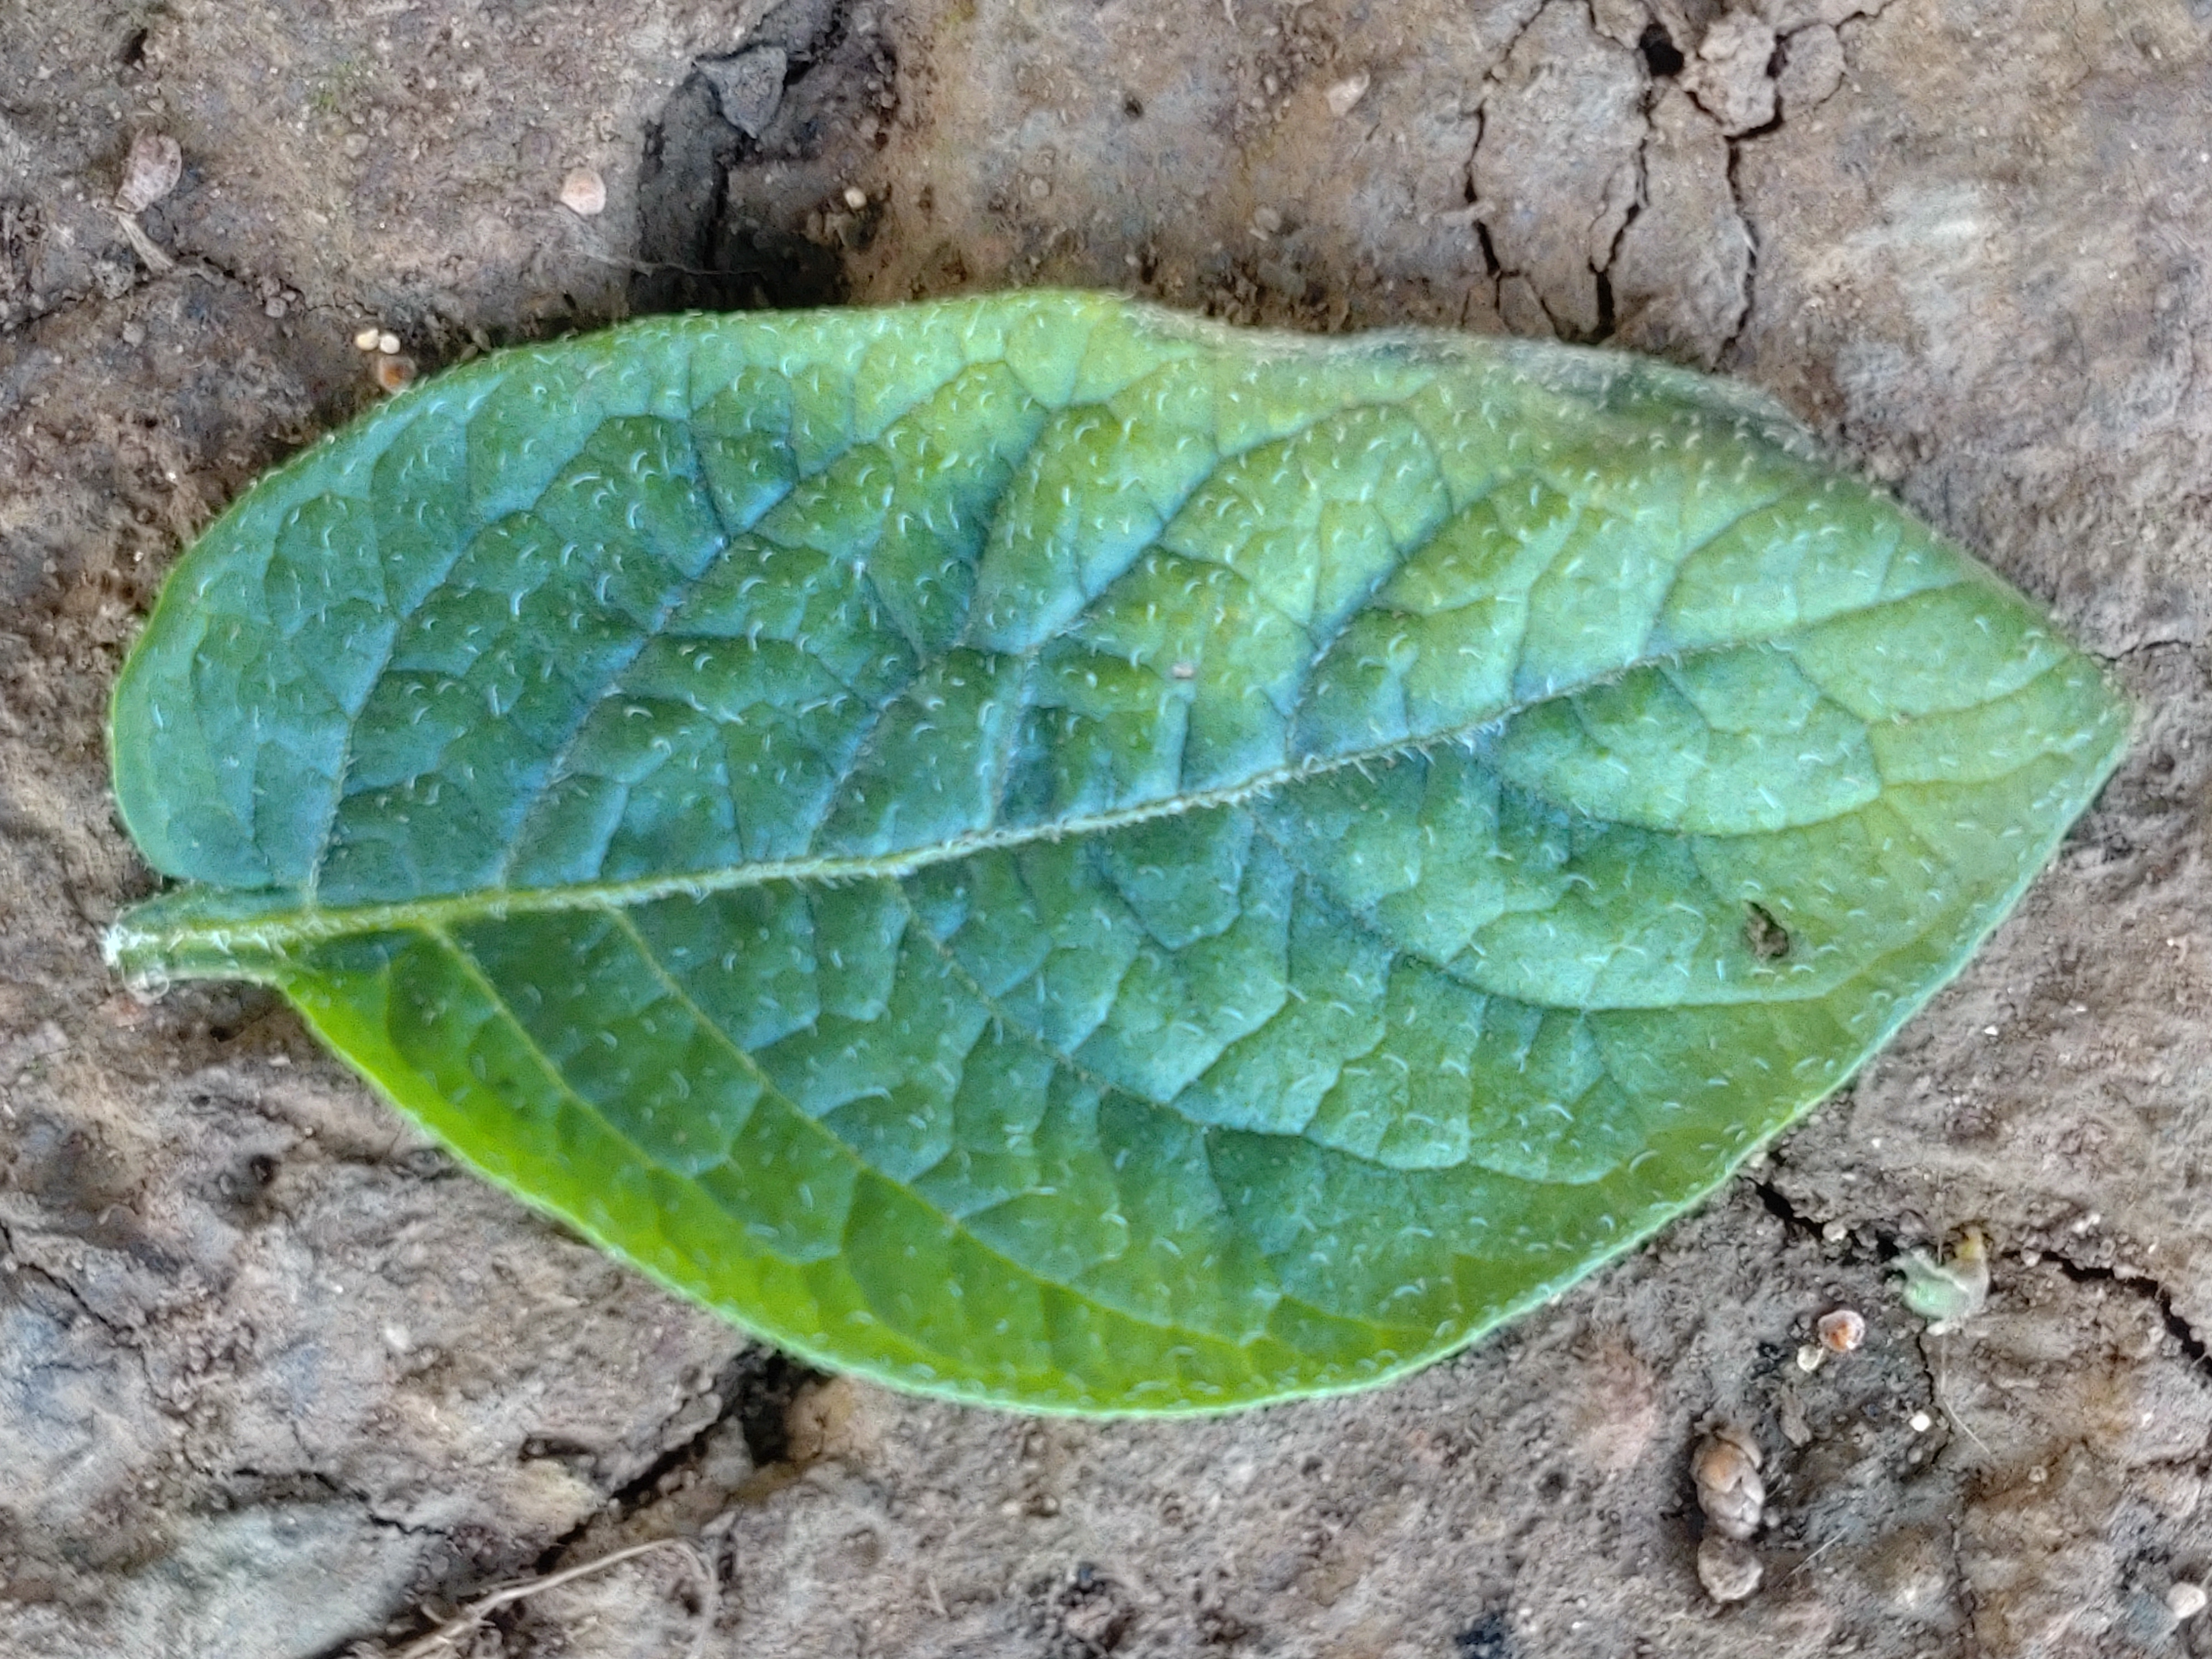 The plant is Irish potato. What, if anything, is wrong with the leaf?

early blight
